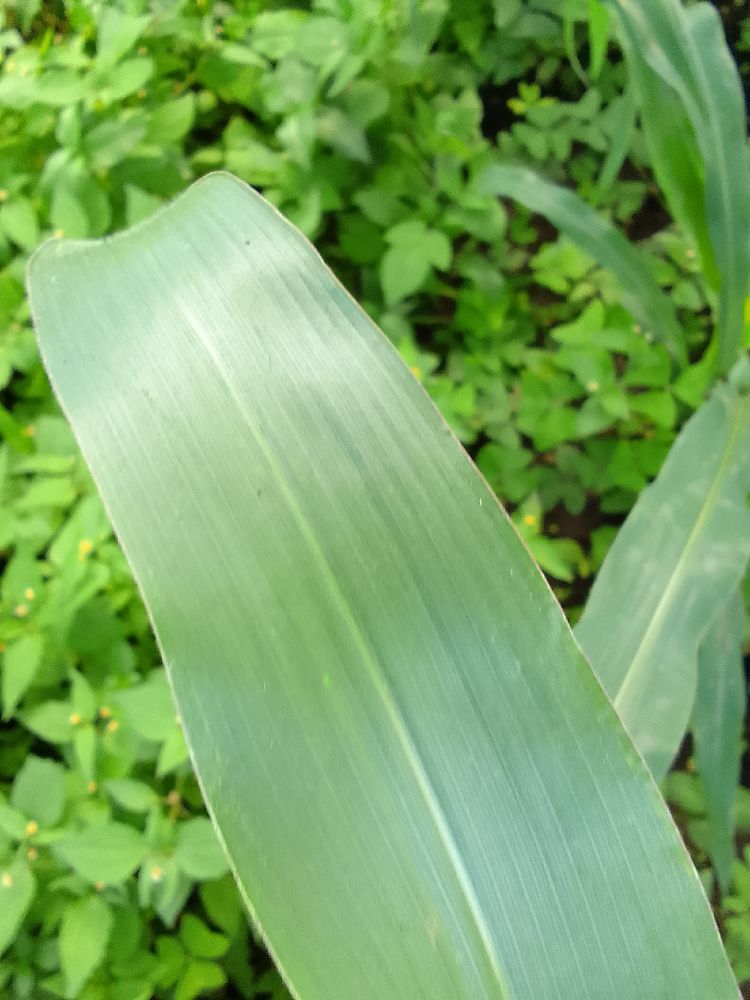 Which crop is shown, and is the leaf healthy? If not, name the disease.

maize, healthy
